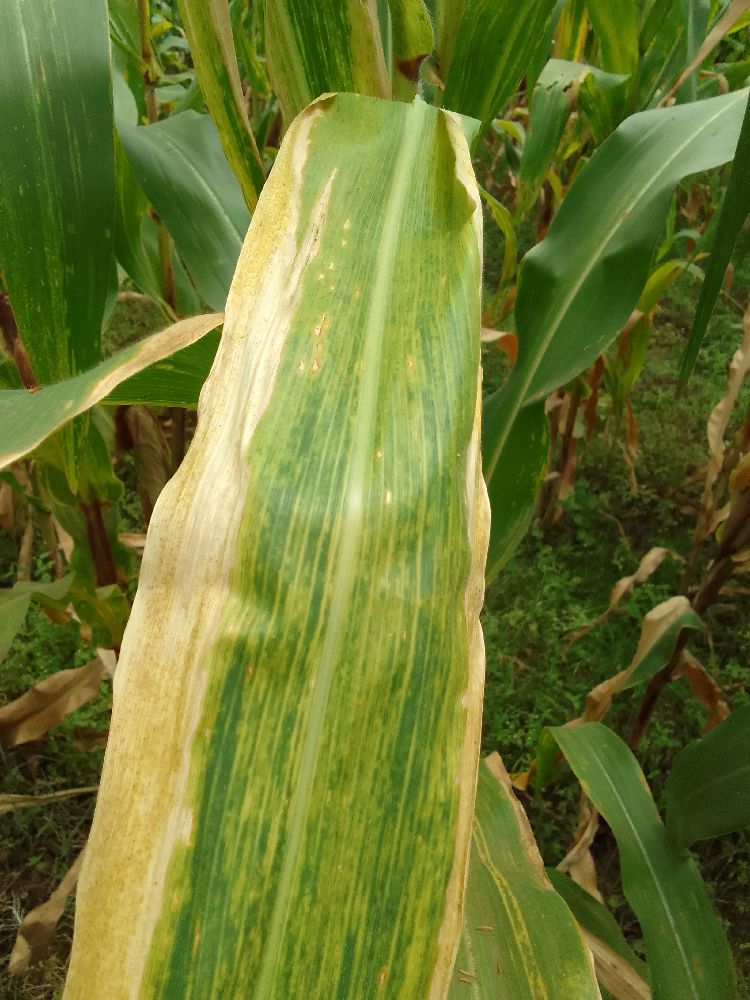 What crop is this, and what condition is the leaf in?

maize, maize lethal necrosis
